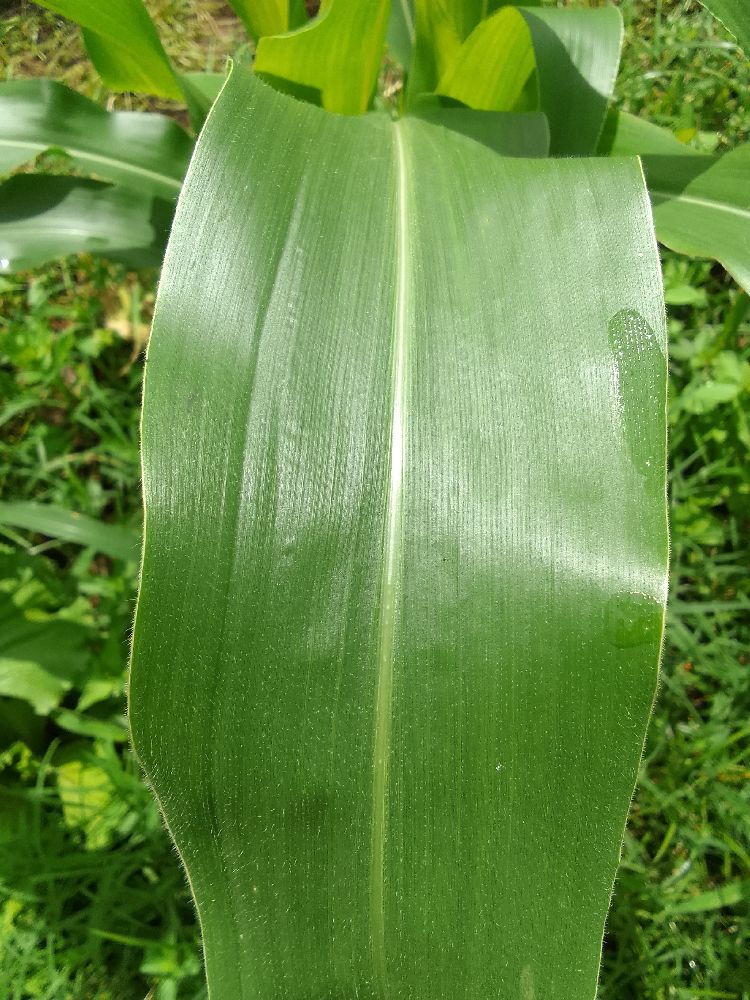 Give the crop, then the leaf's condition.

maize, healthy
